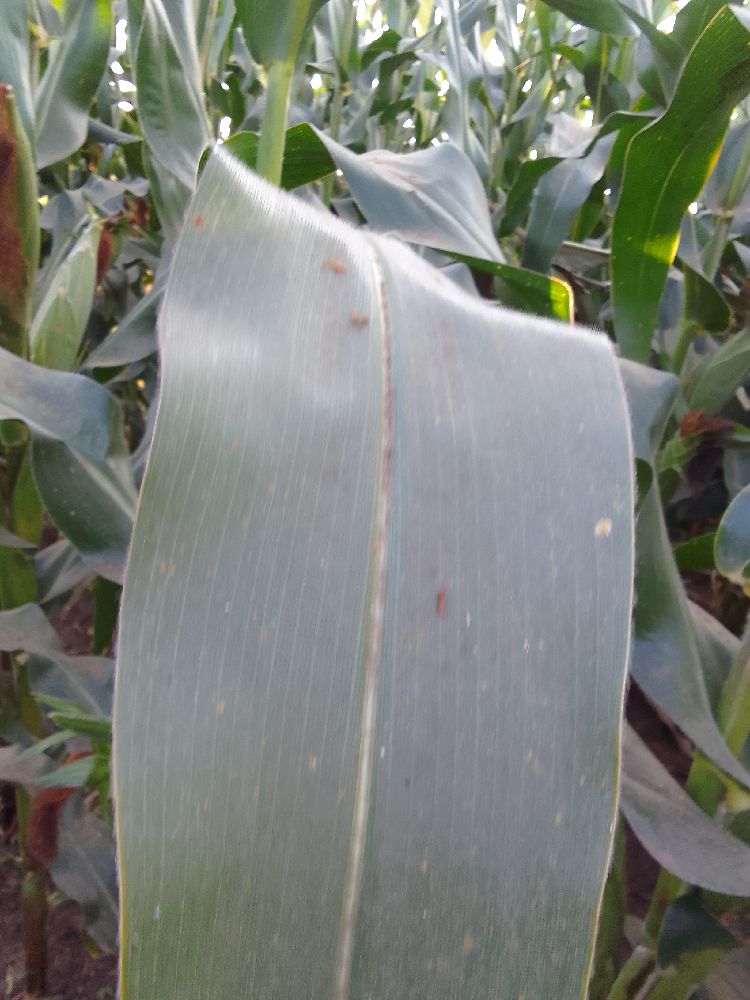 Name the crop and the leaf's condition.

maize, healthy
